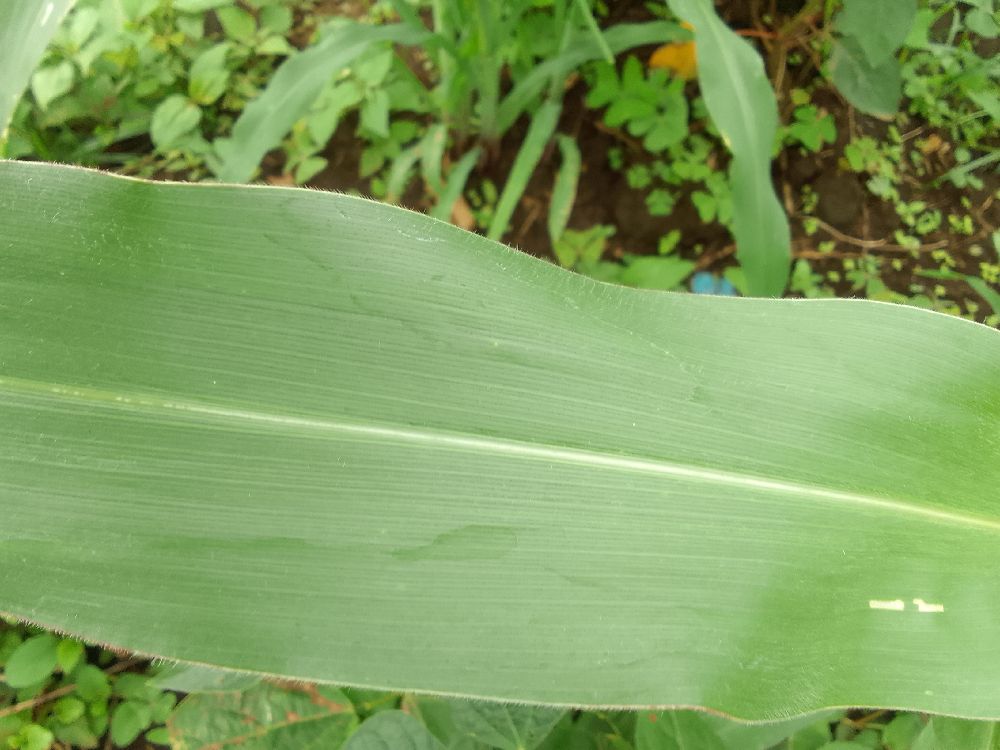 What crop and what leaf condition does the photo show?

maize, healthy
